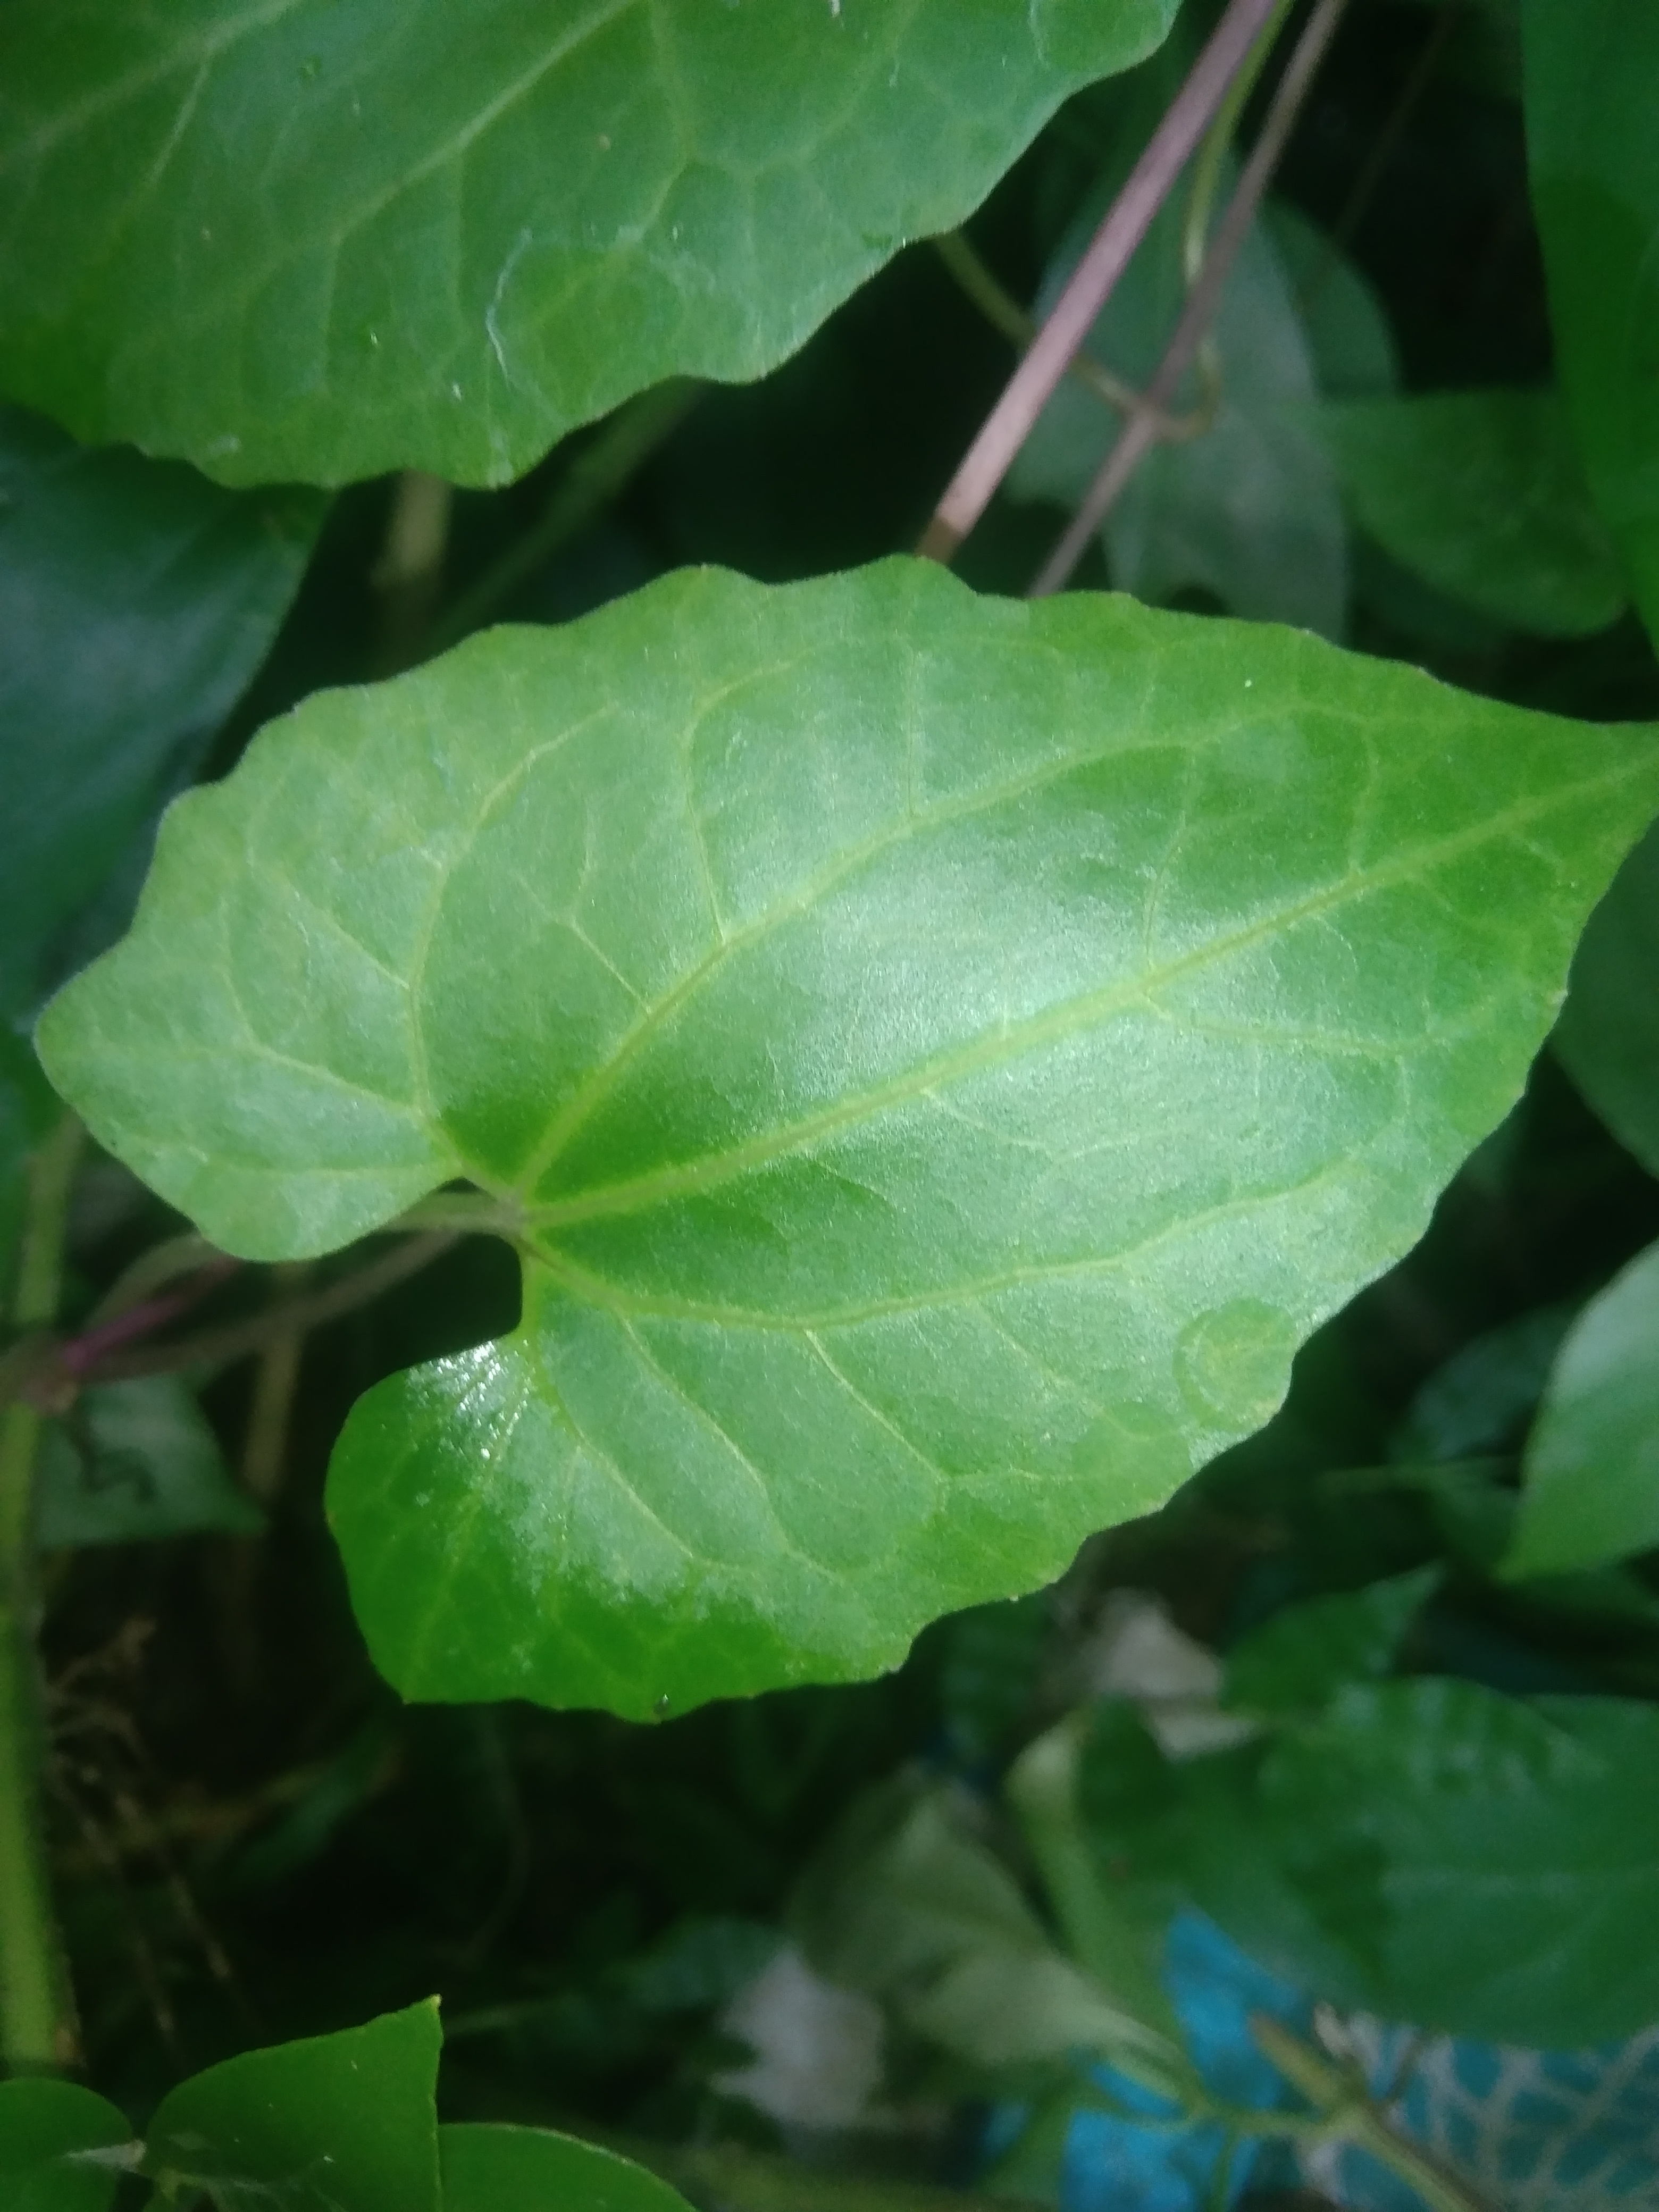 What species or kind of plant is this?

bitter vine
